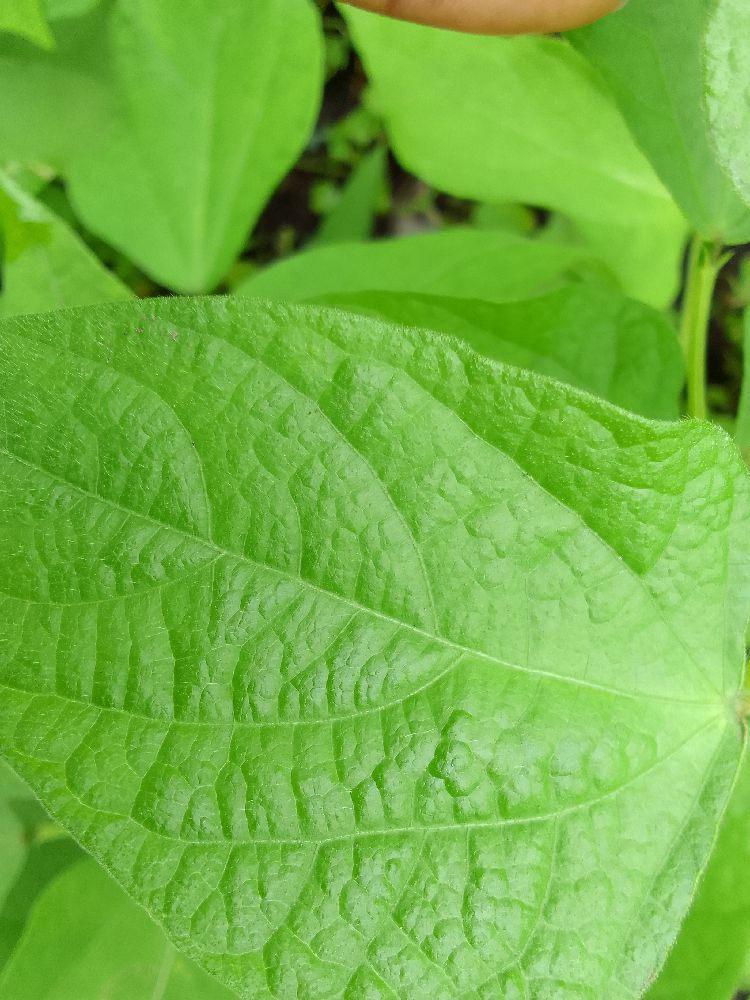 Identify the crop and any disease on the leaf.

common bean, healthy
